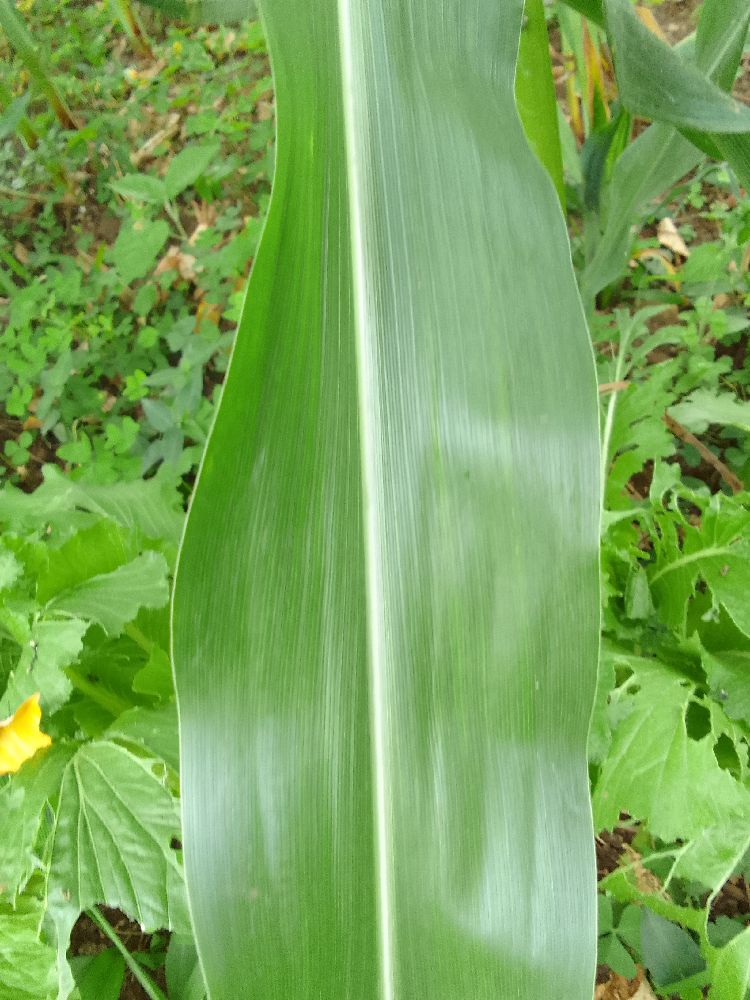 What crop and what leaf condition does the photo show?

maize, healthy
